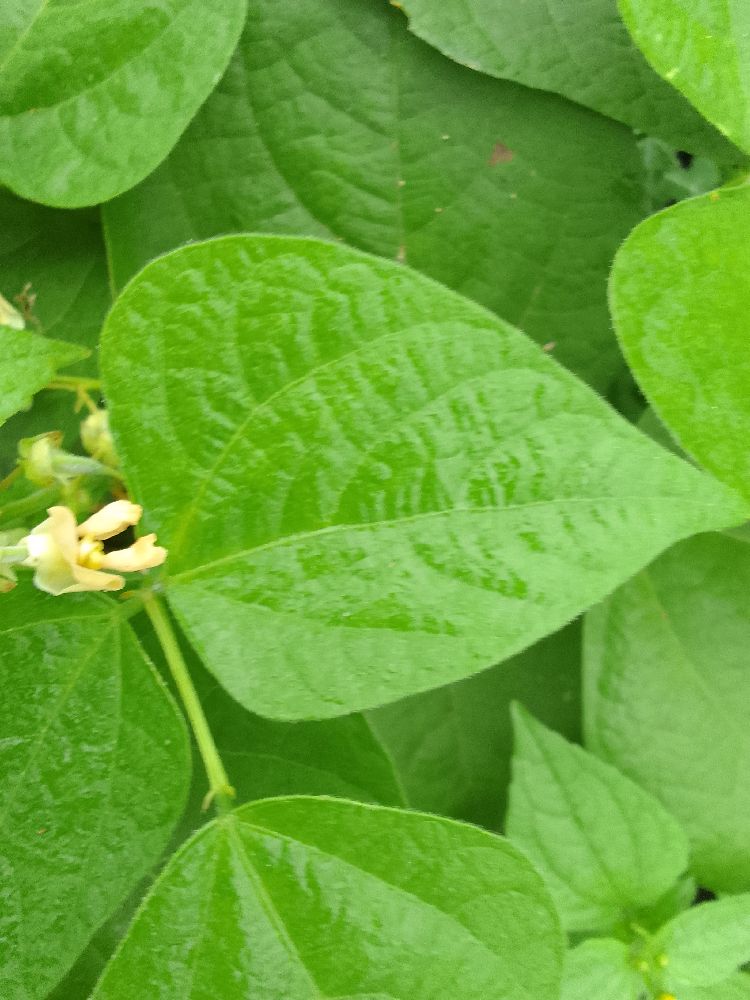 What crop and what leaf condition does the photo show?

common bean, healthy
